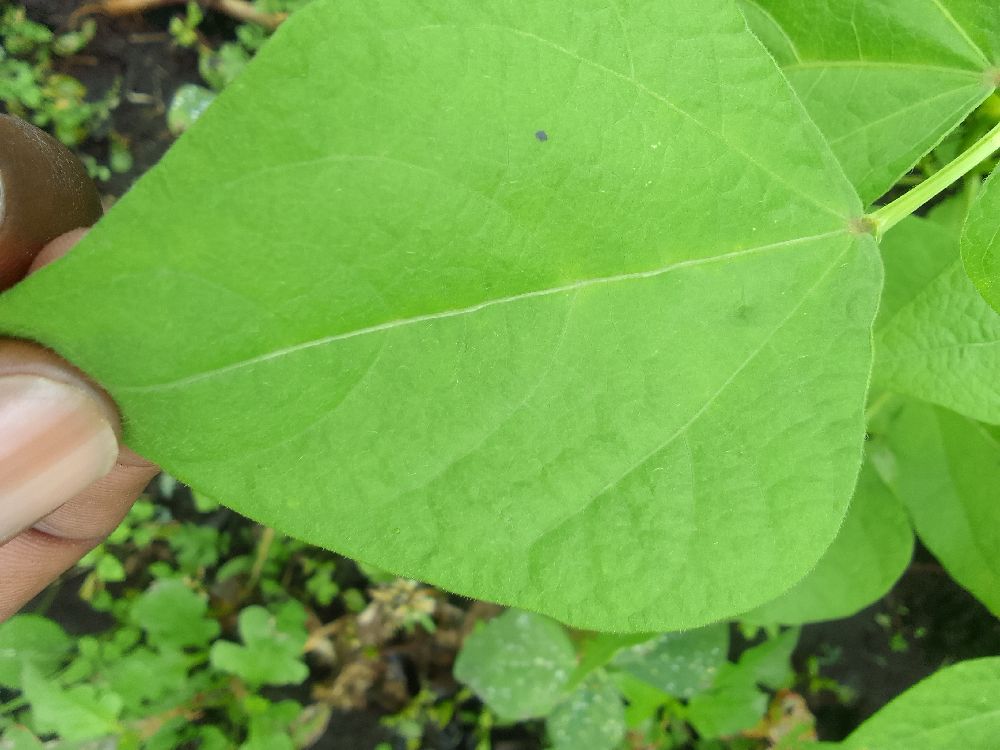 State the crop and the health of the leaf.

common bean, healthy
